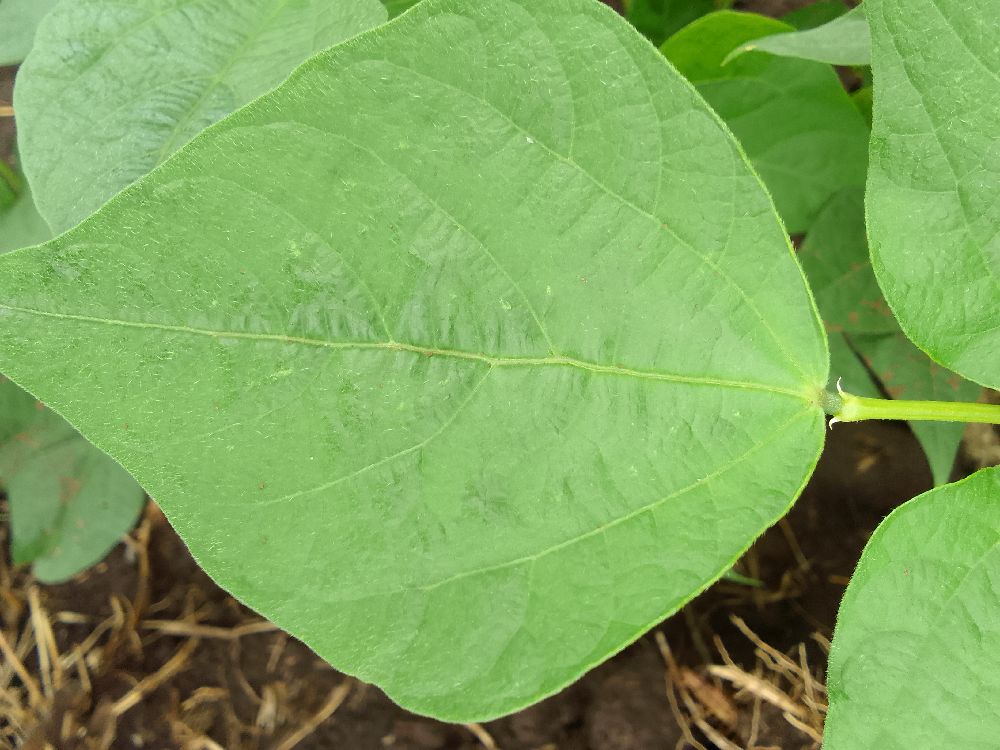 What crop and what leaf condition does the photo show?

common bean, healthy
